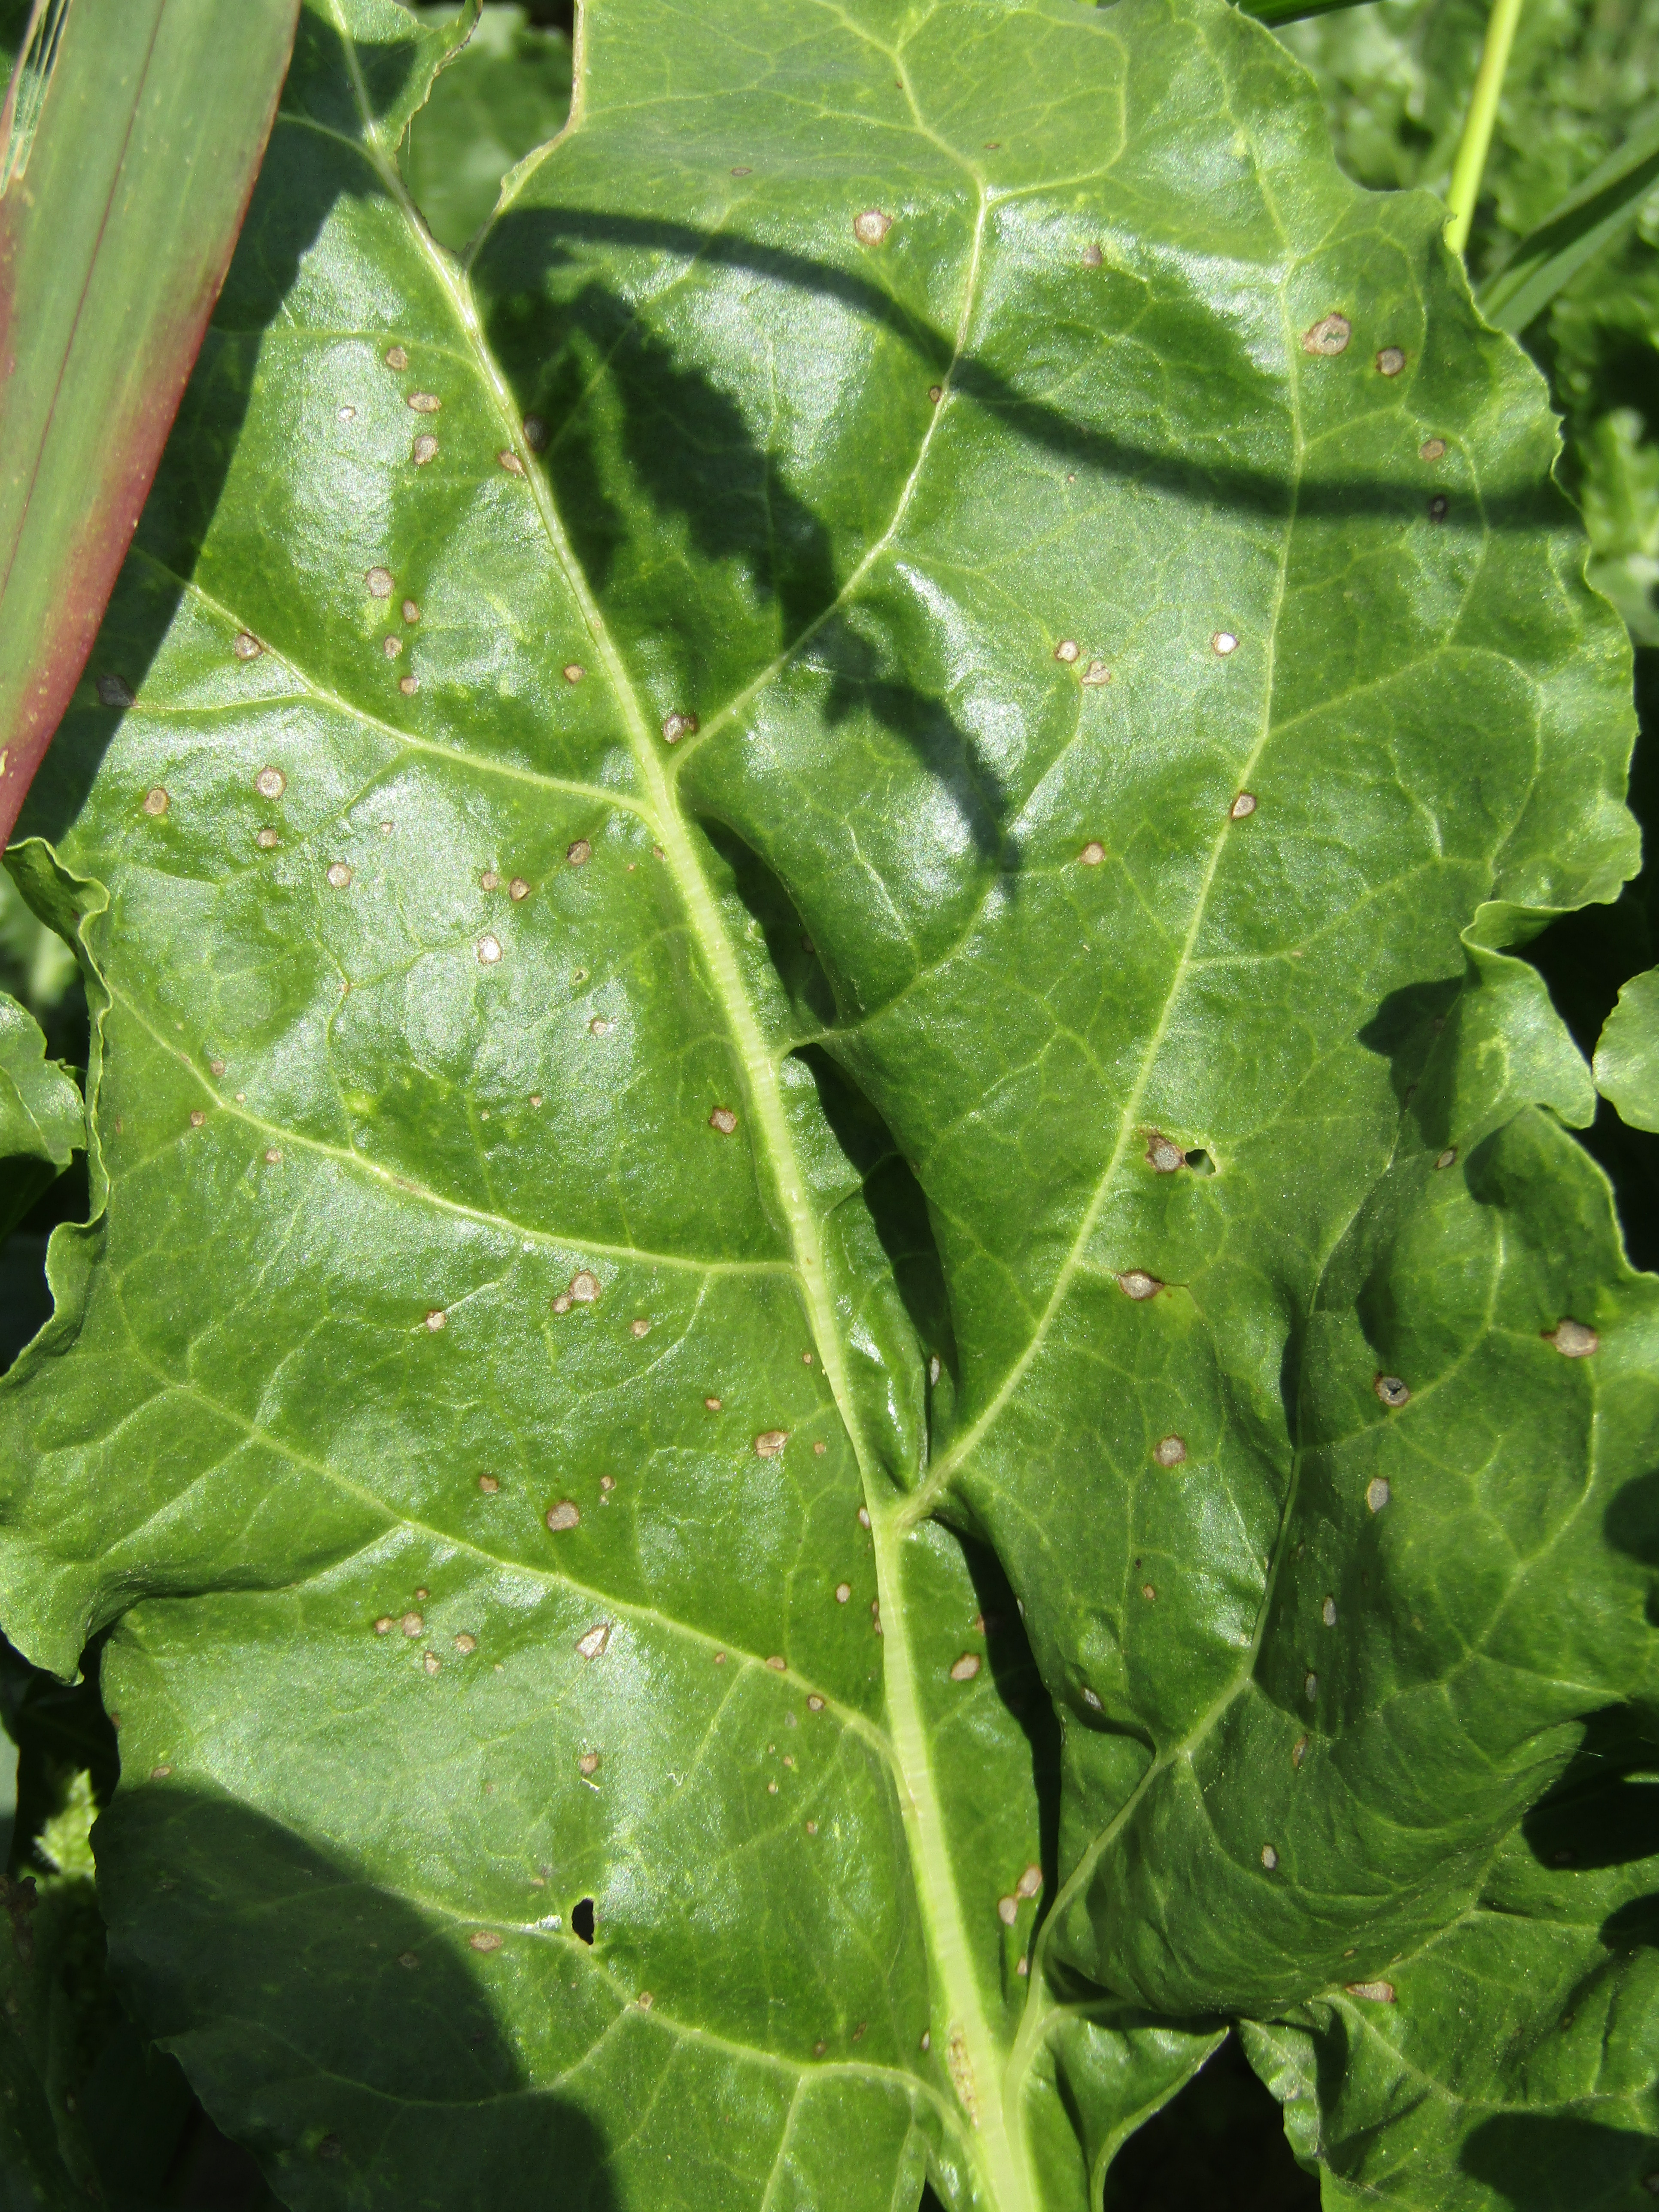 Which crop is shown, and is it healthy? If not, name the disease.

beet, cercospora
